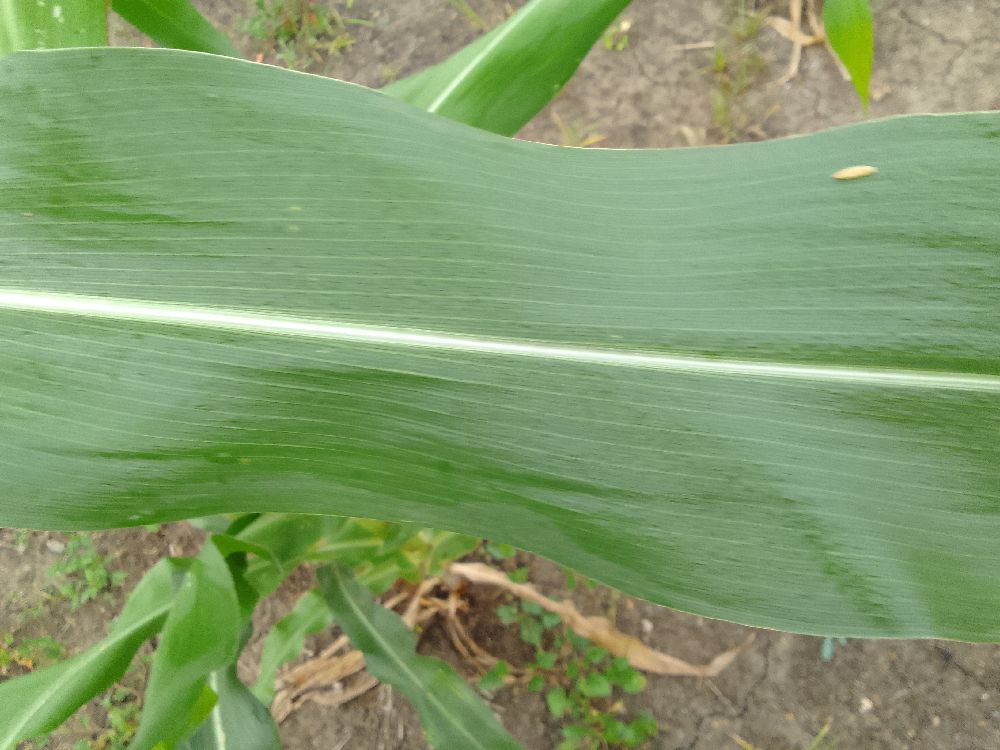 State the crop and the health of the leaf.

maize, healthy
